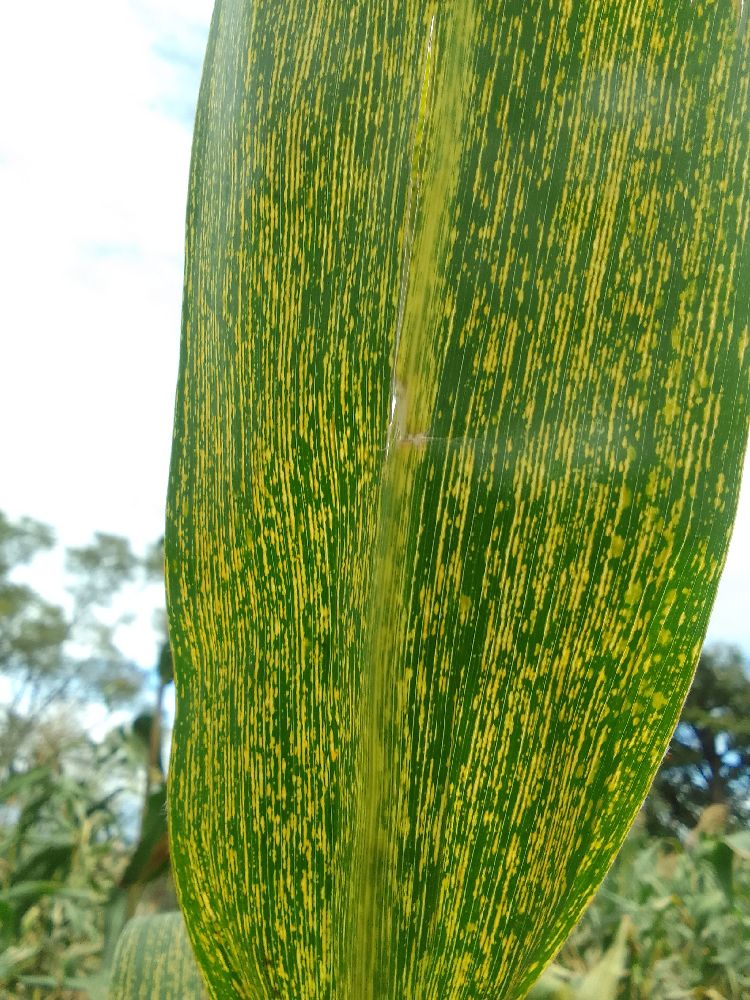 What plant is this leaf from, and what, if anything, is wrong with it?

maize, healthy
